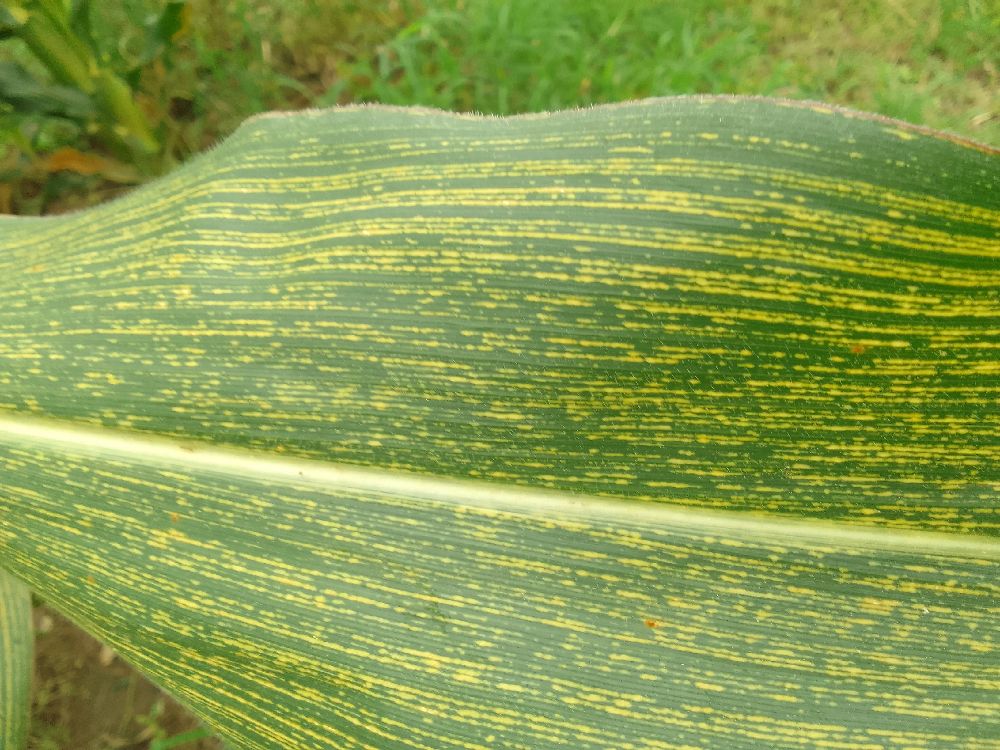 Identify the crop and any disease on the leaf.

maize, maize streak virus
